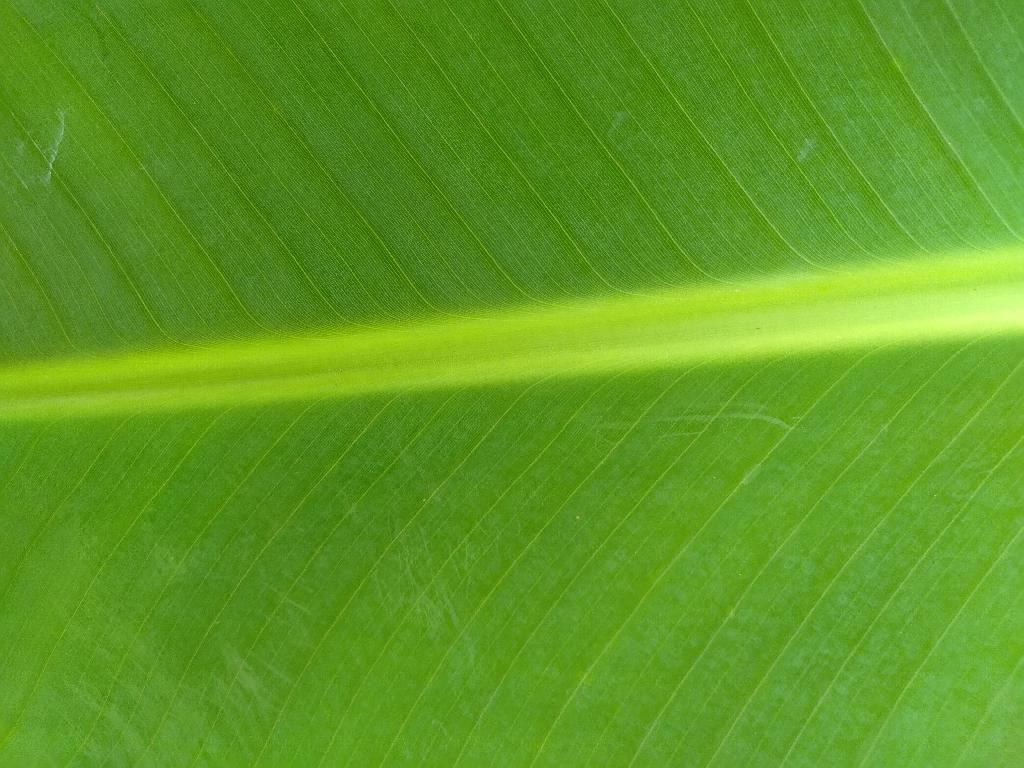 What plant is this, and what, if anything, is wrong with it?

banana, healthy
